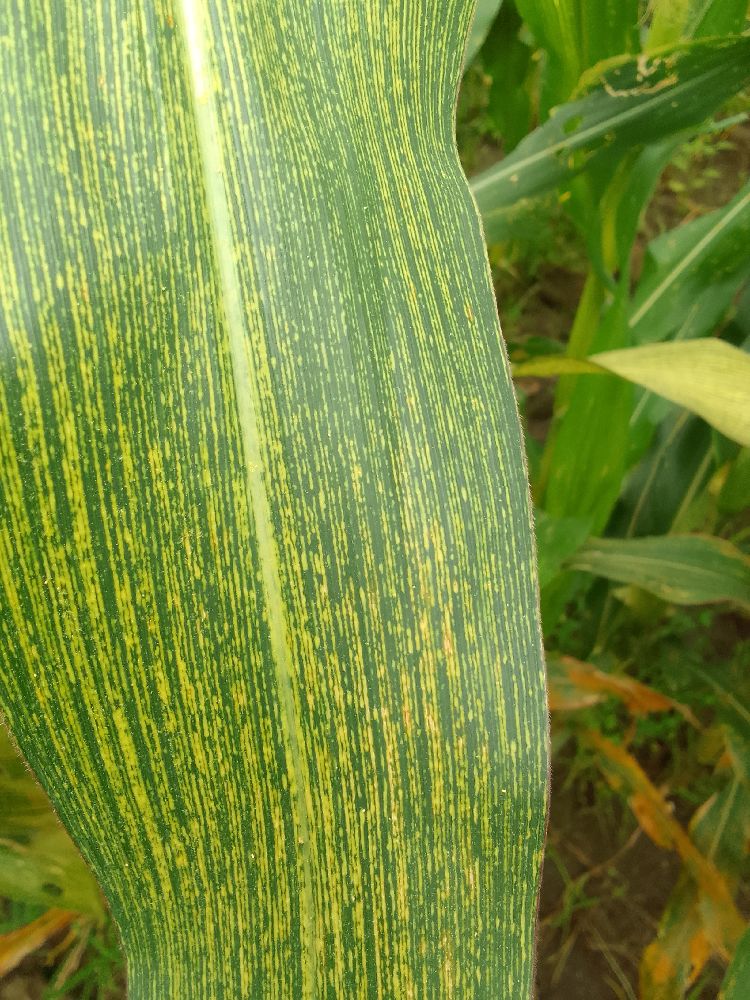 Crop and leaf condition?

maize, maize streak virus
